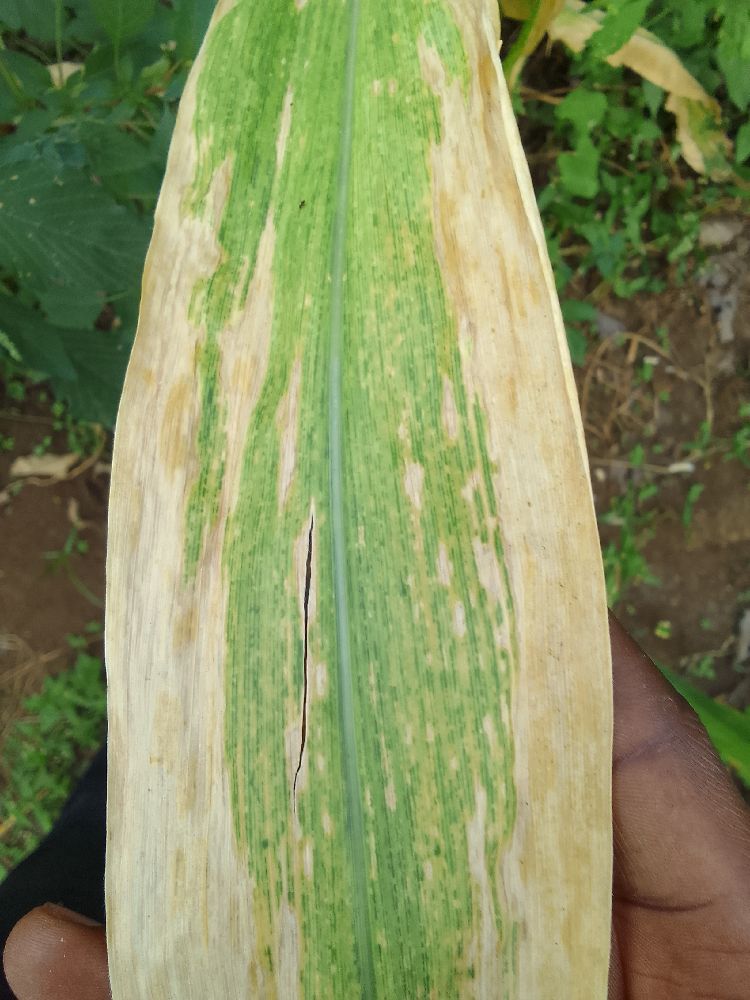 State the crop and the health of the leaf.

maize, maize lethal necrosis
